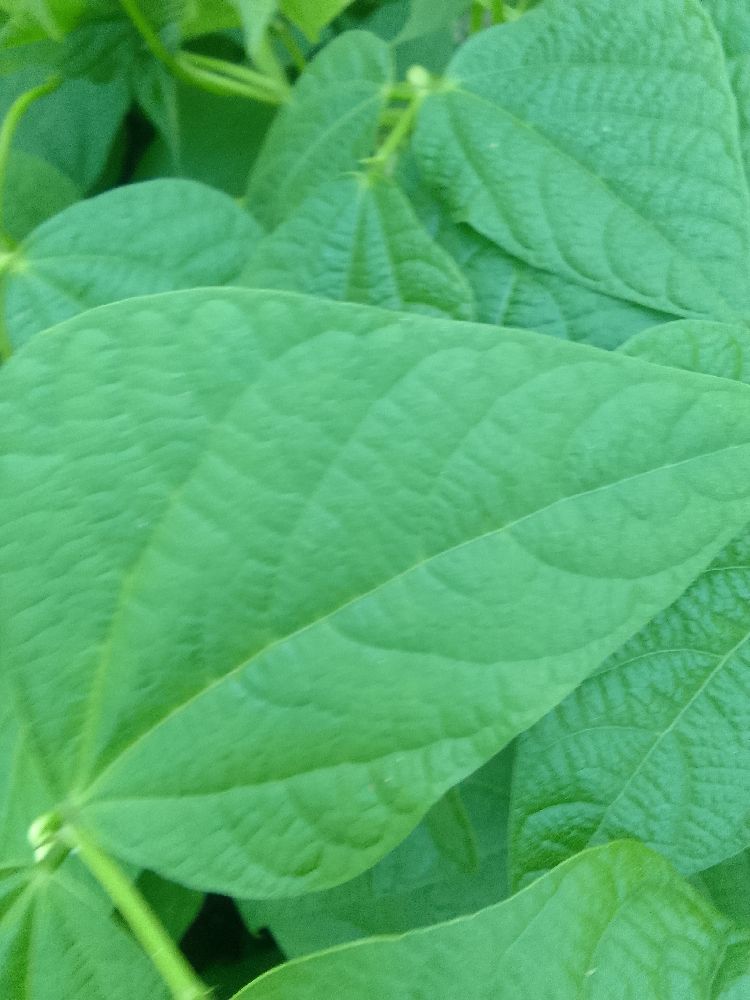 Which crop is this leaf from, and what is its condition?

common bean, healthy
